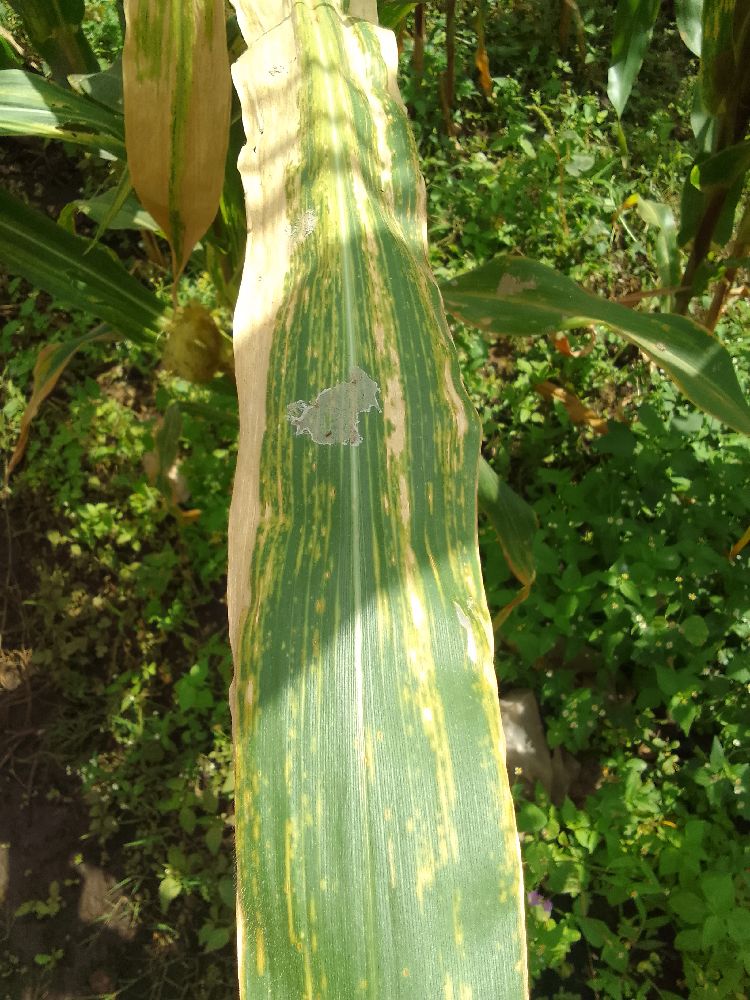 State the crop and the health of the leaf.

maize, maize lethal necrosis
